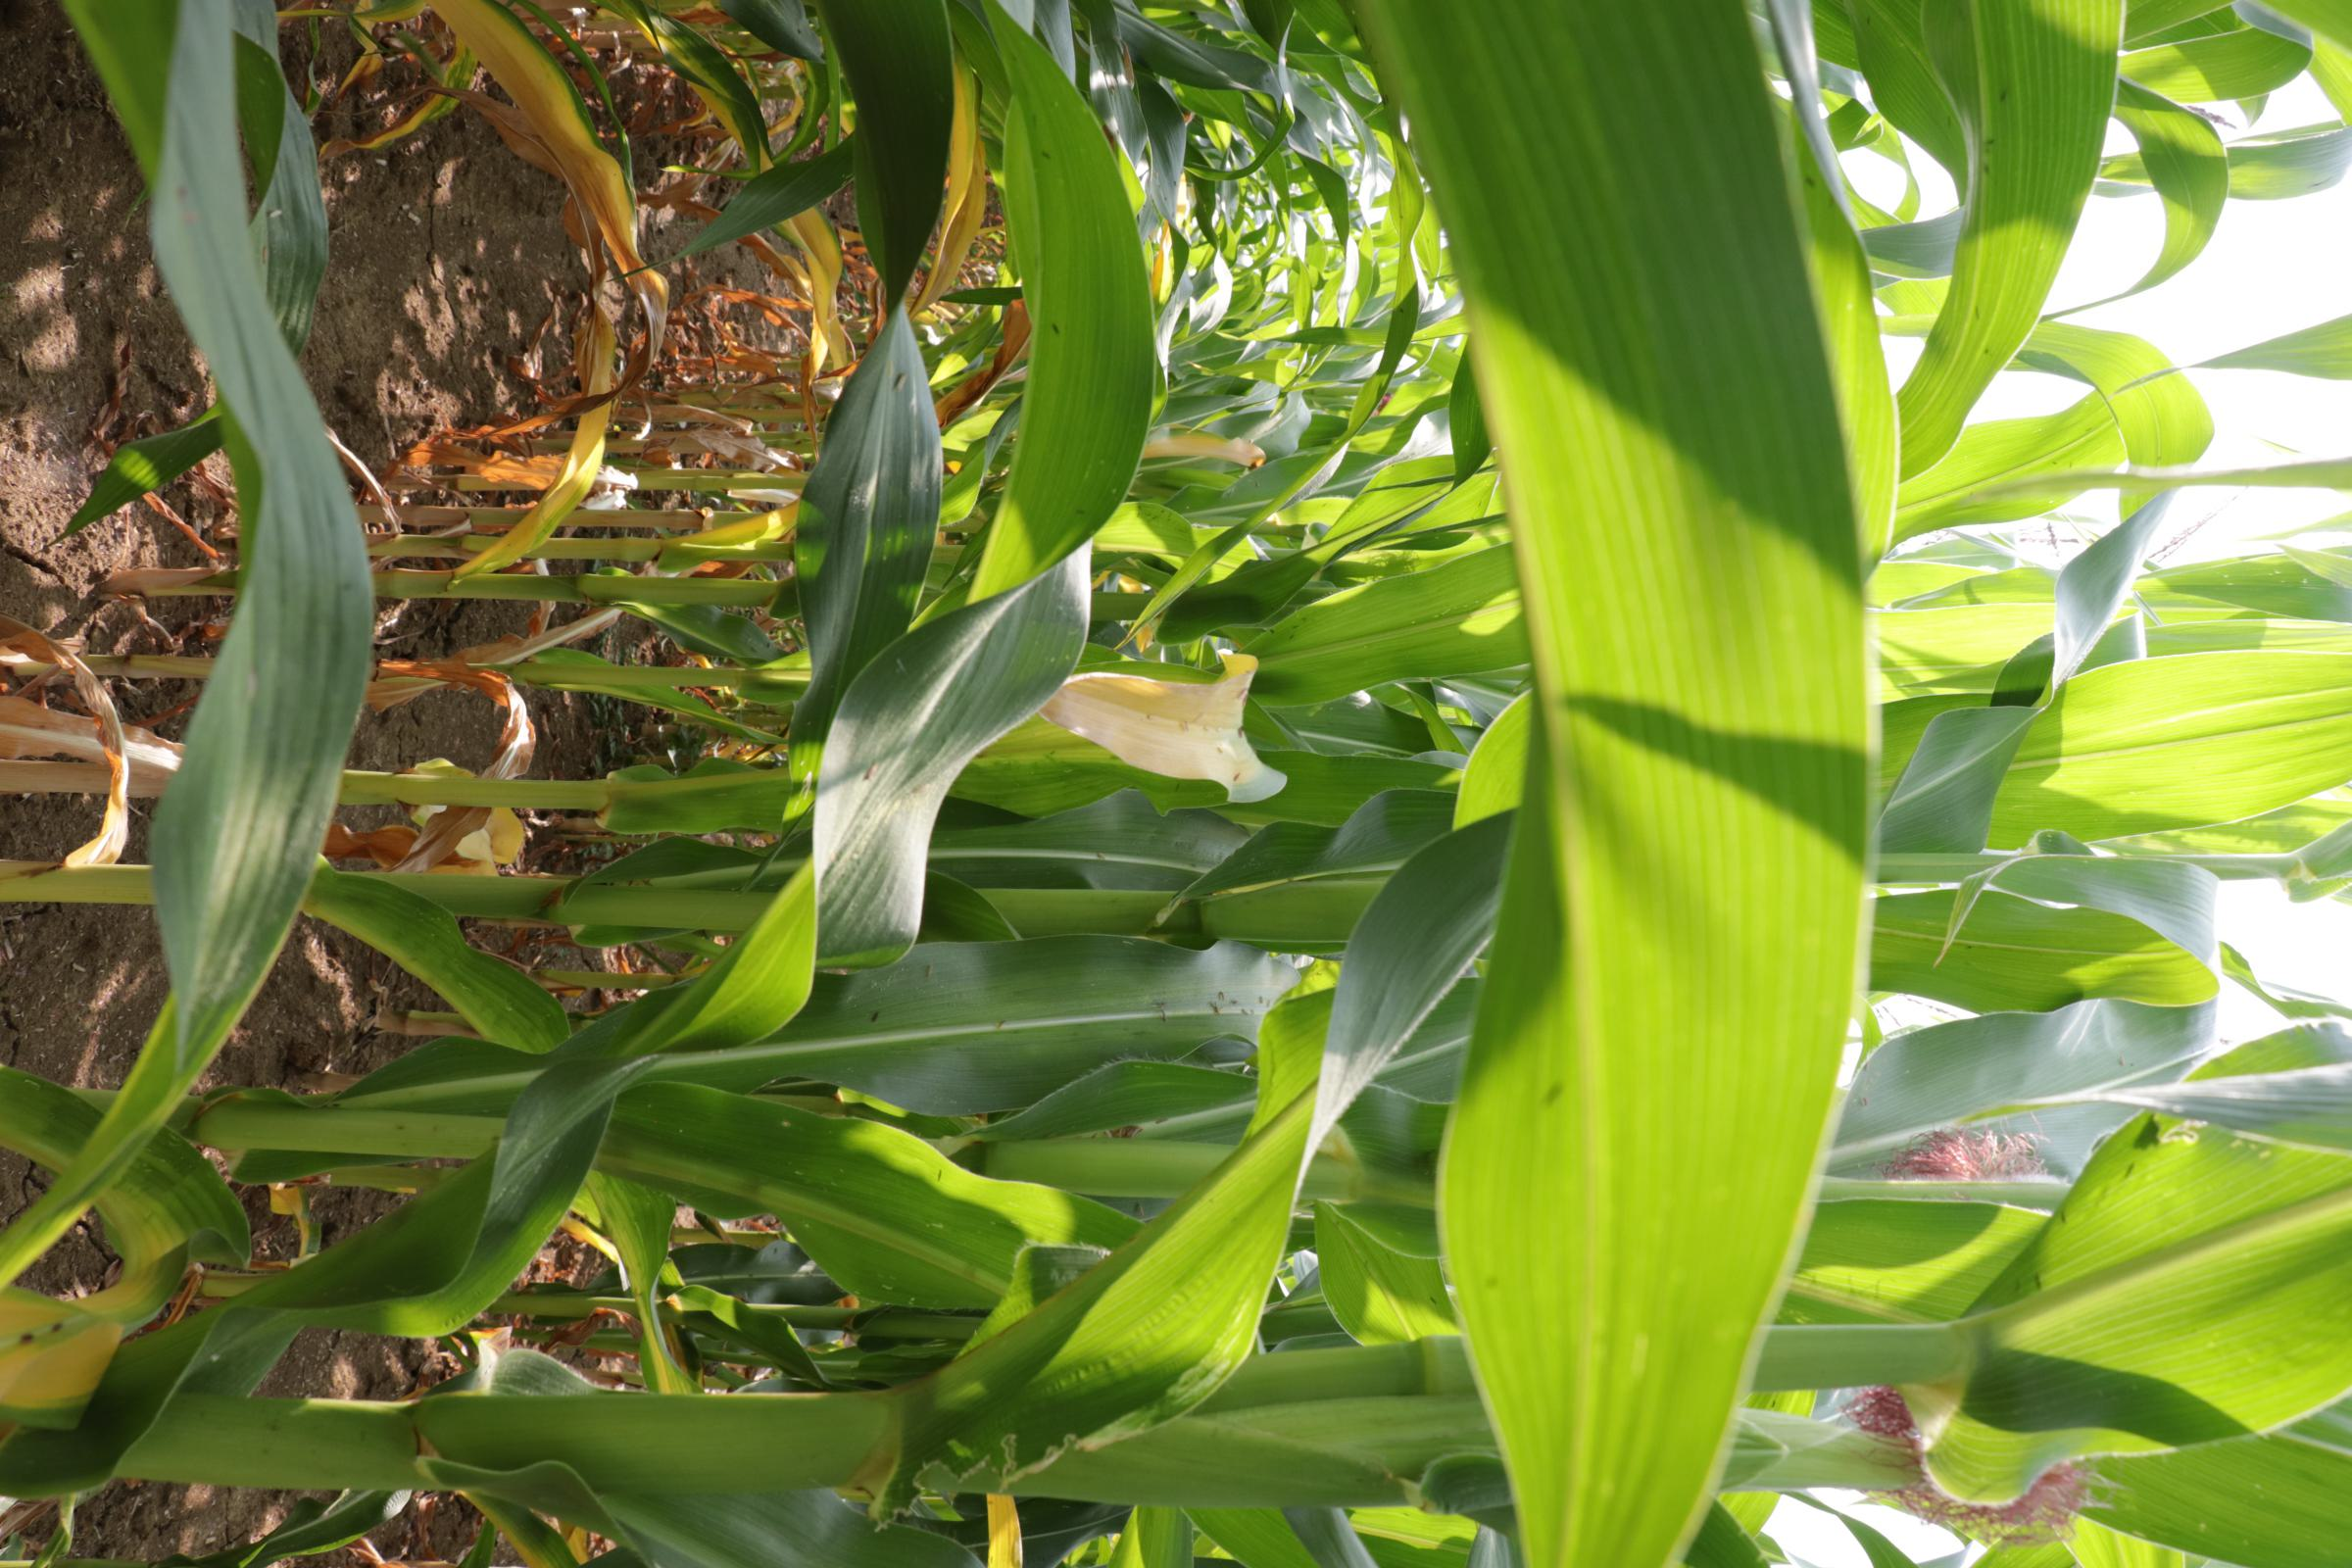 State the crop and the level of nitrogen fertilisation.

maize, no added nitrogen
